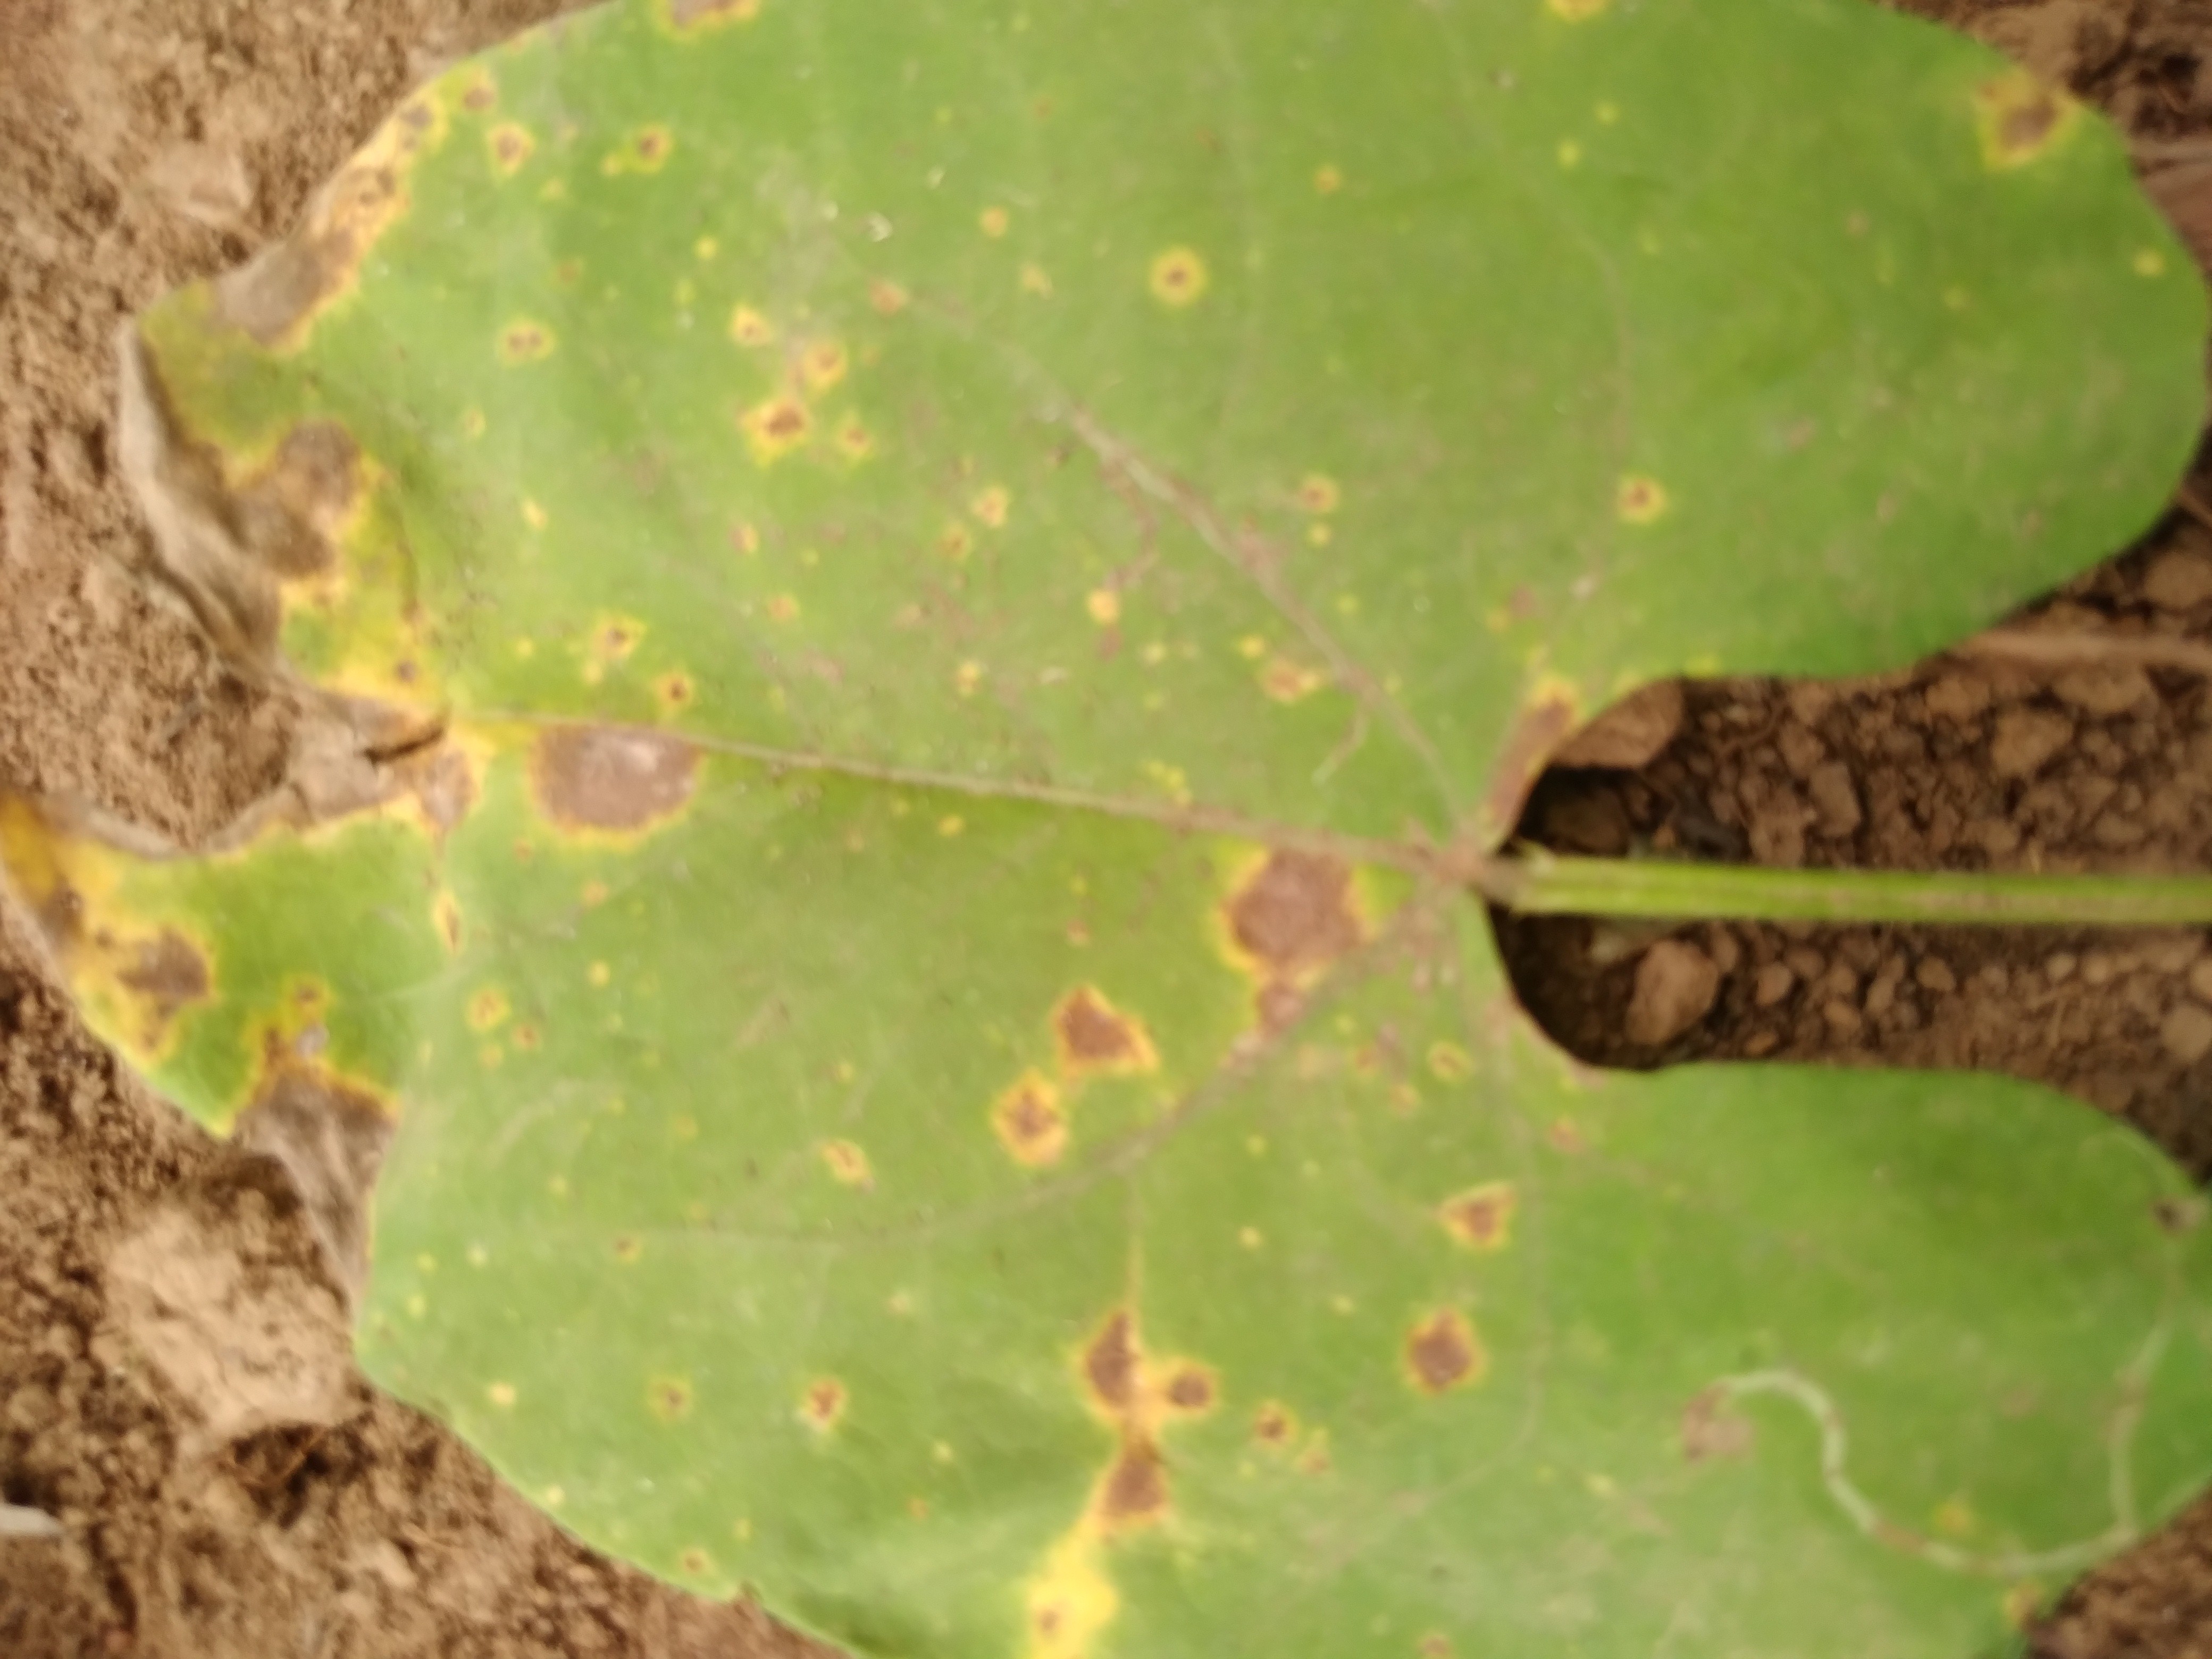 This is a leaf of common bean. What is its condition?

rust
